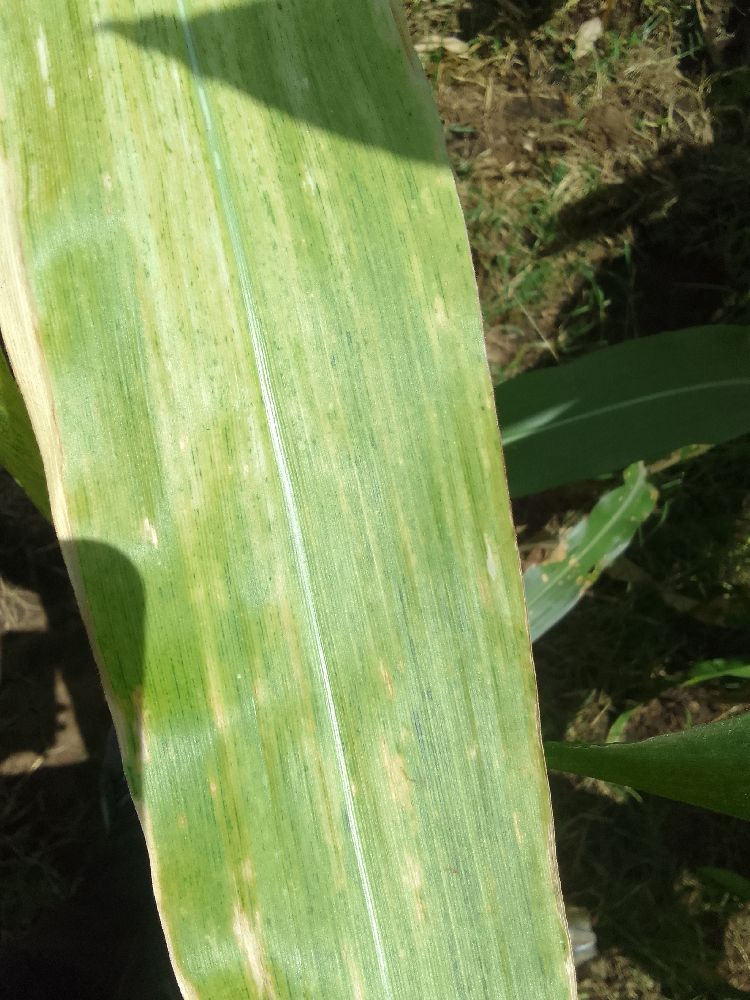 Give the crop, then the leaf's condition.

maize, maize lethal necrosis
